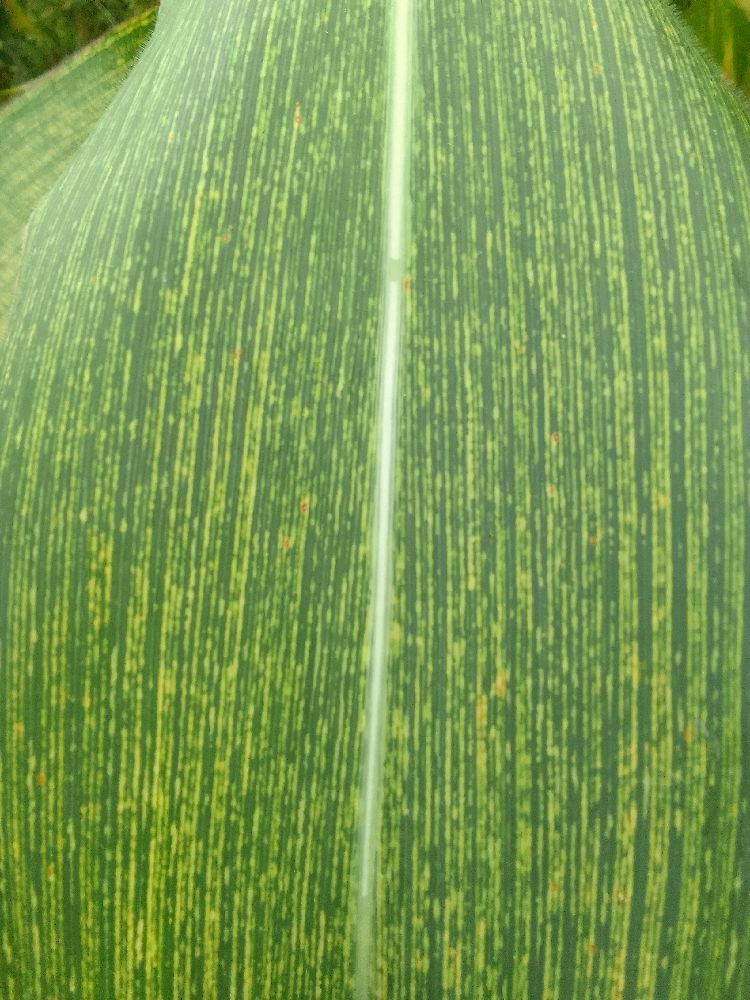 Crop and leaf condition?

maize, maize streak virus
